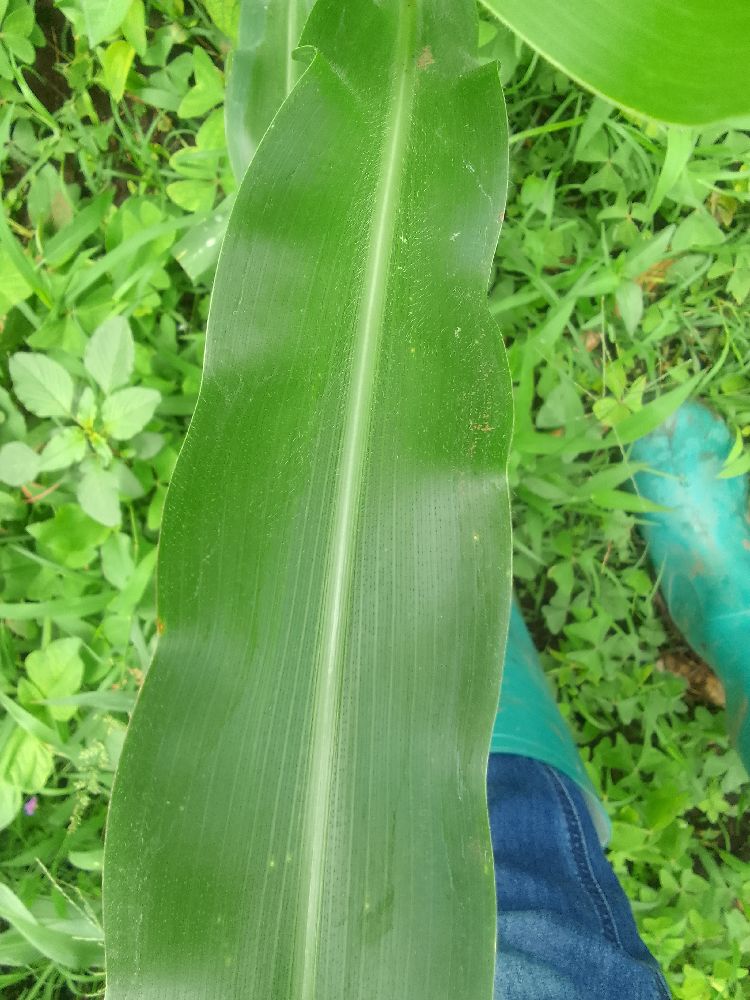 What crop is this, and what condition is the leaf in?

maize, healthy
